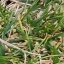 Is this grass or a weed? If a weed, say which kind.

grass
